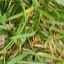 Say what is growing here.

grass
